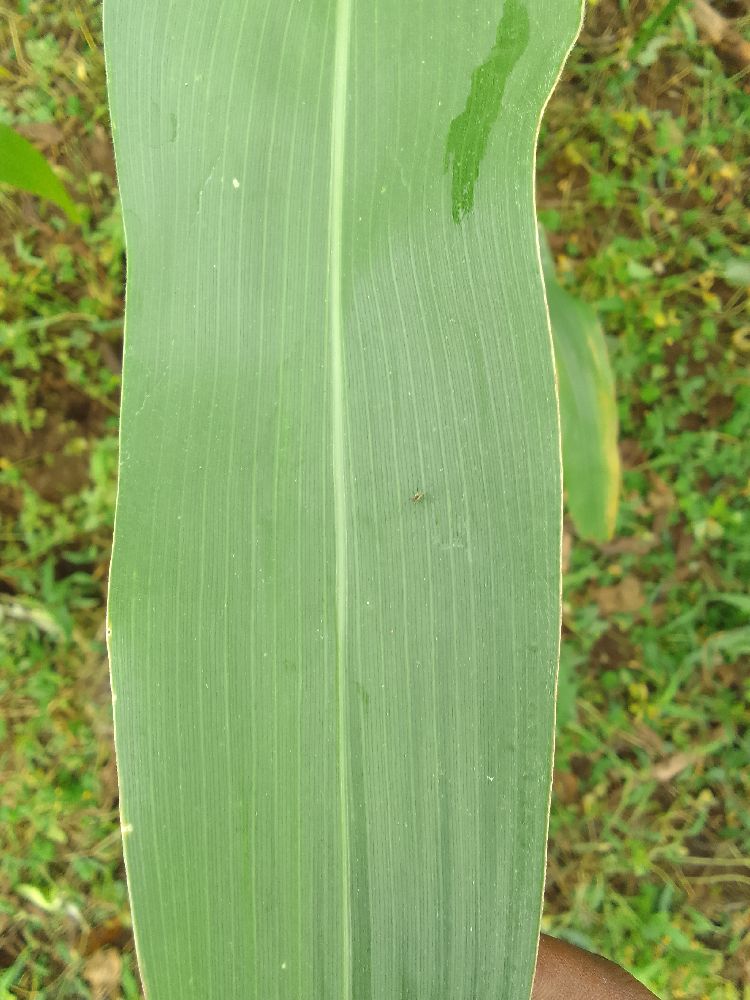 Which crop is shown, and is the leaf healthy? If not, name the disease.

maize, healthy
